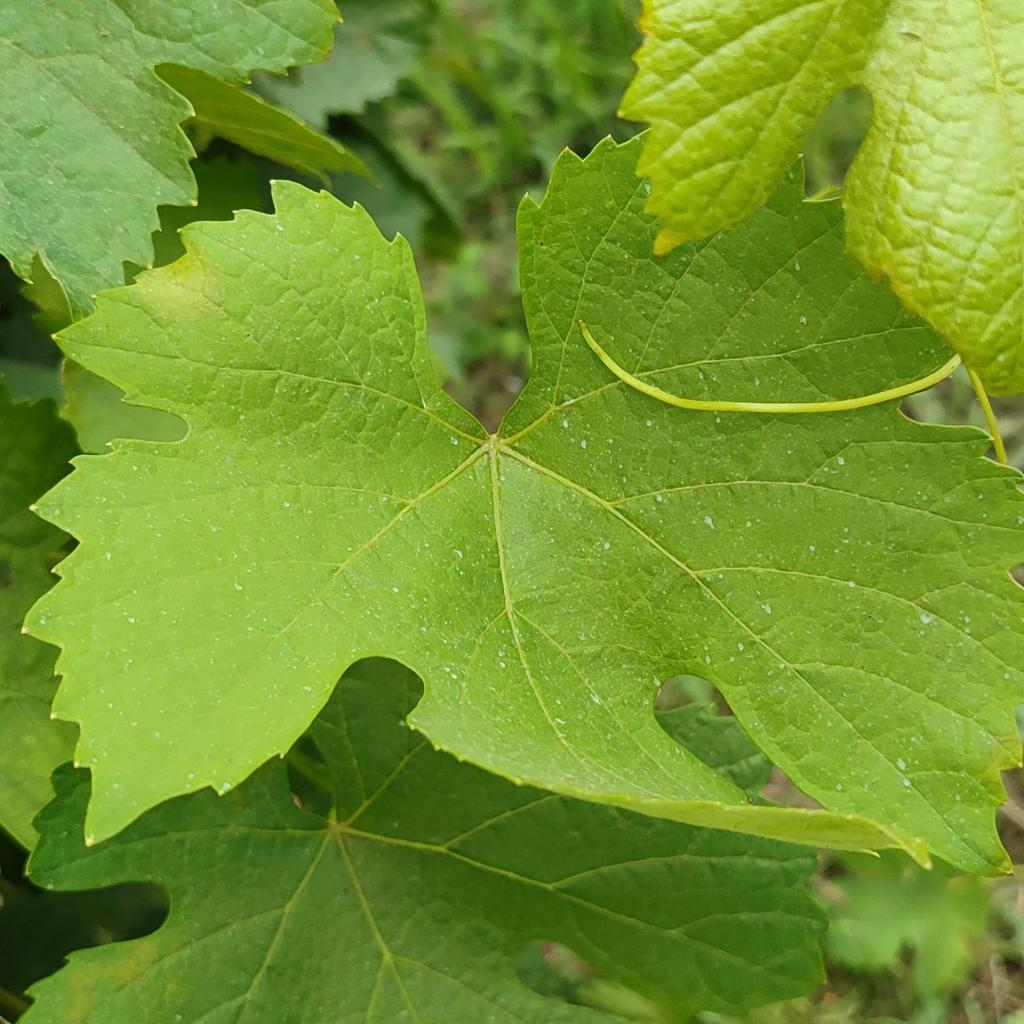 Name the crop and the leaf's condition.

grapevine, downy mildew
